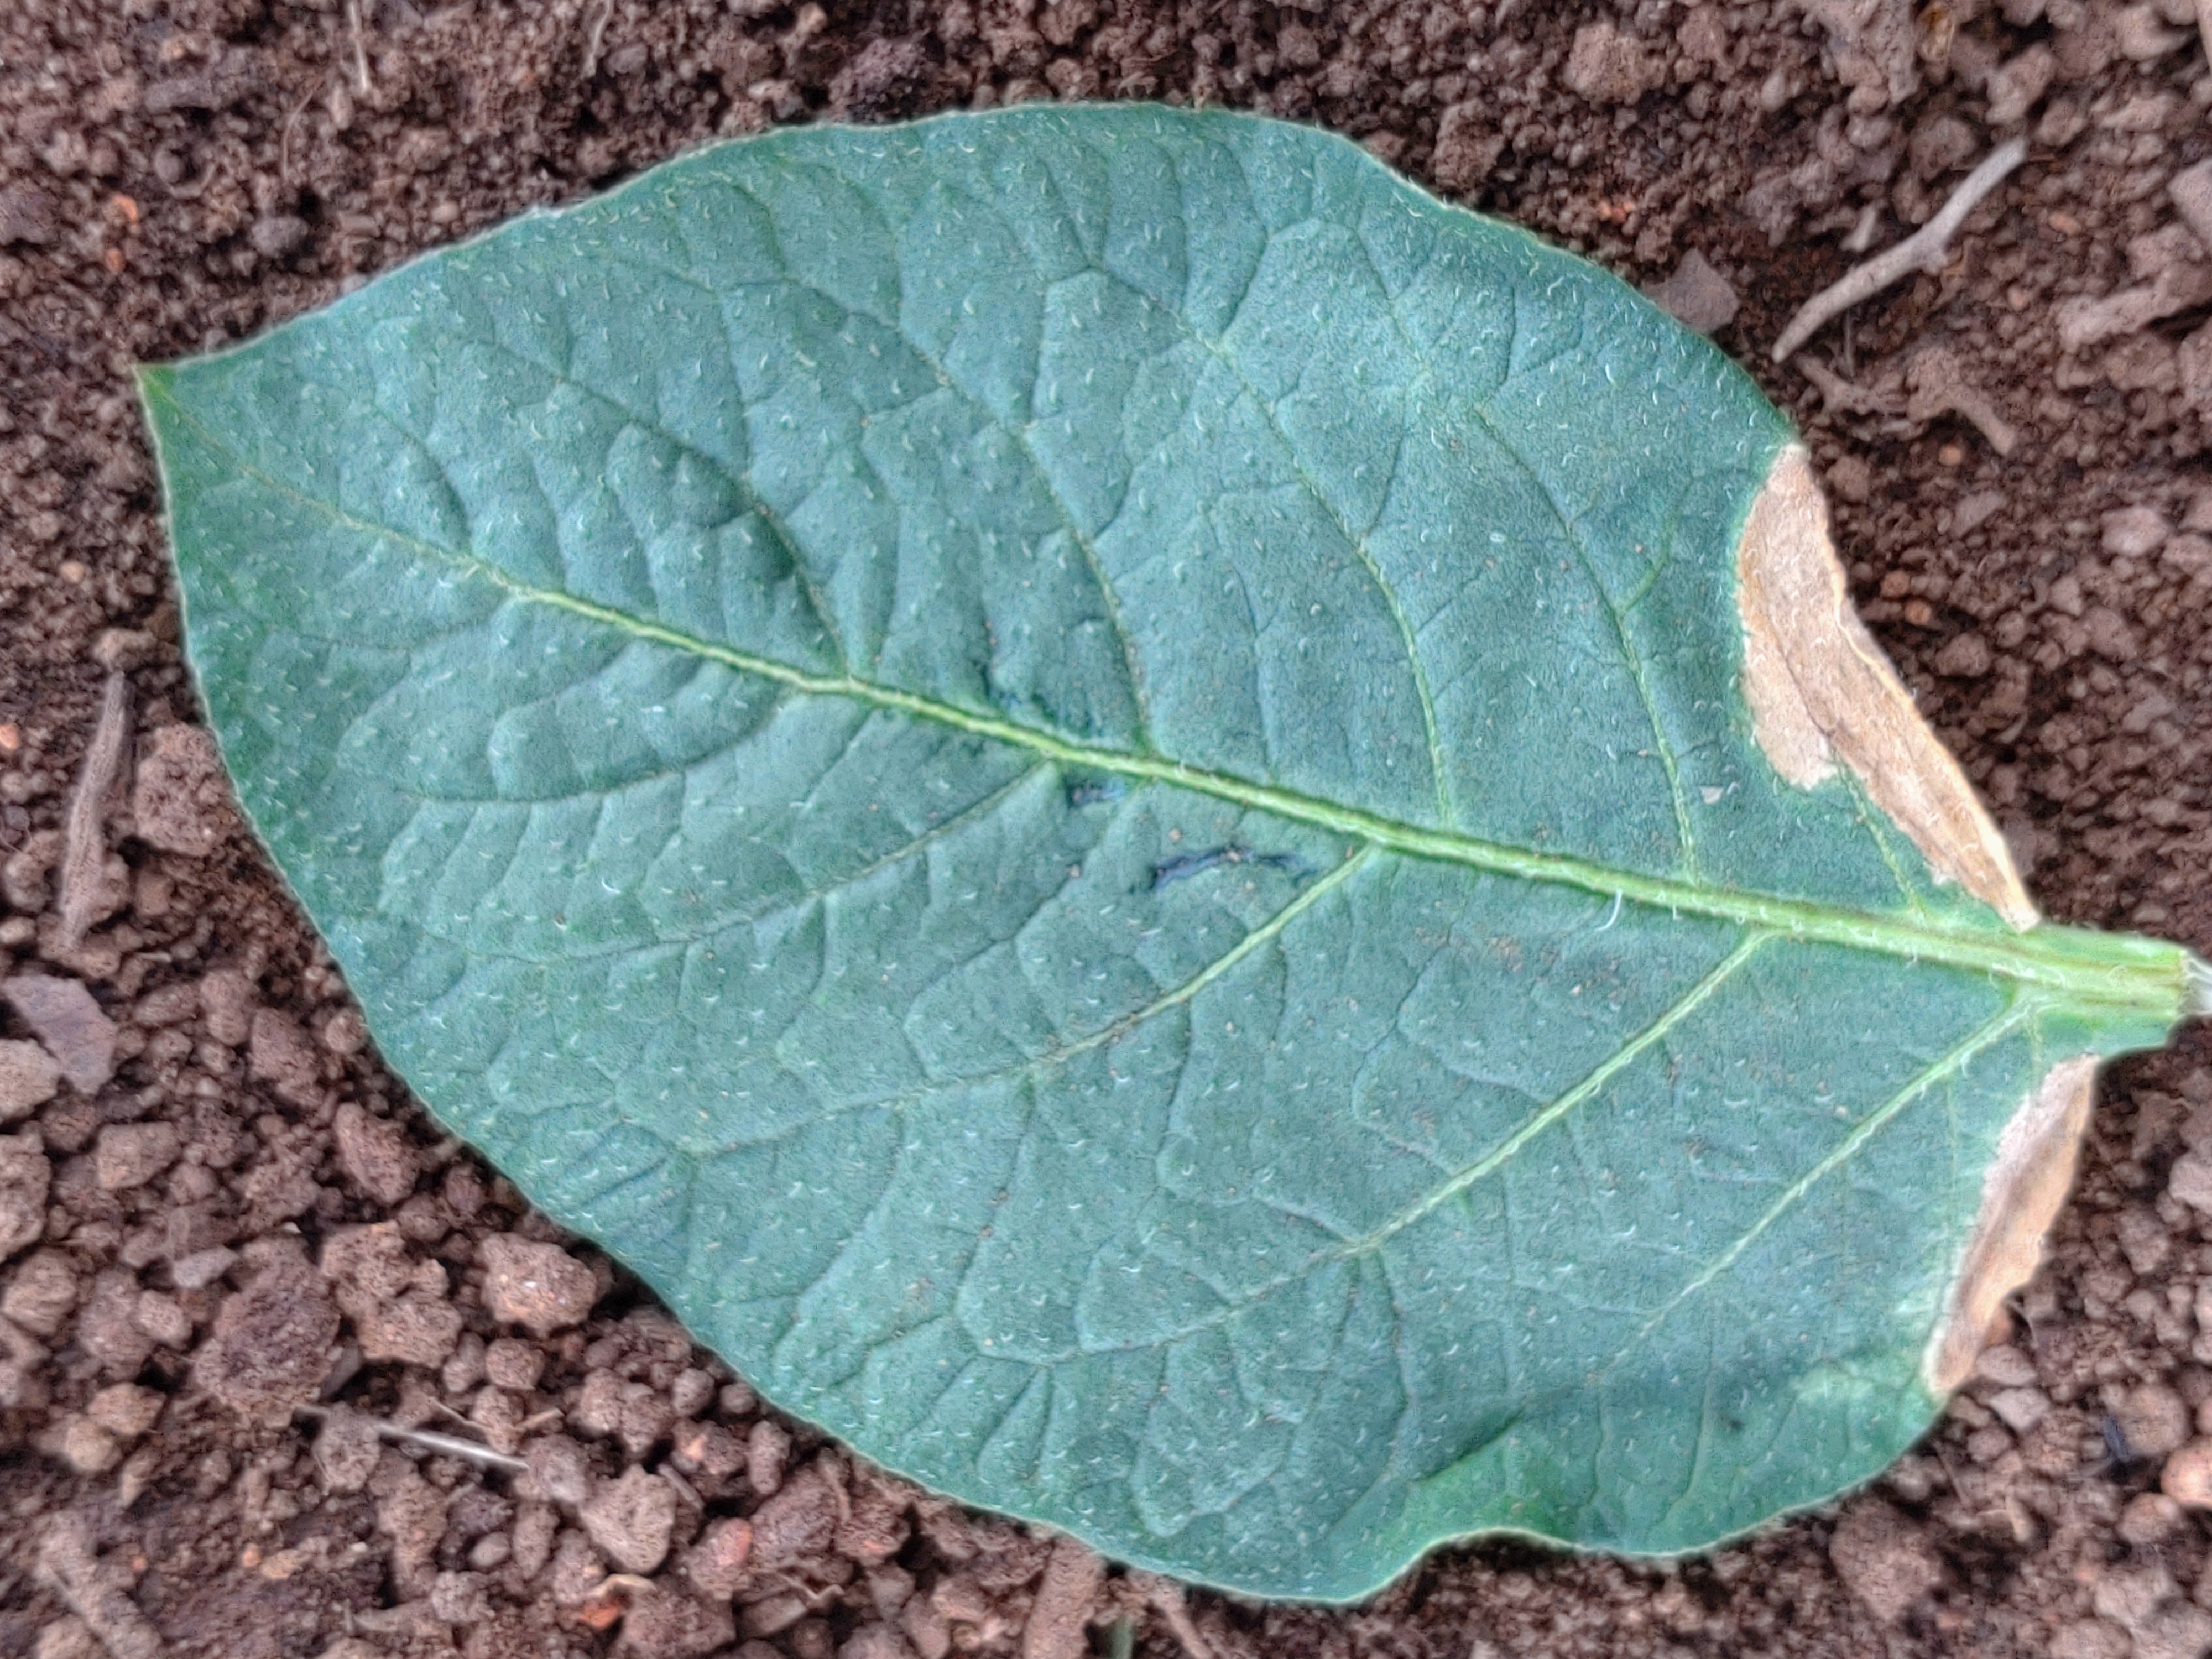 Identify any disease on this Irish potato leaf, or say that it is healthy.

early blight
